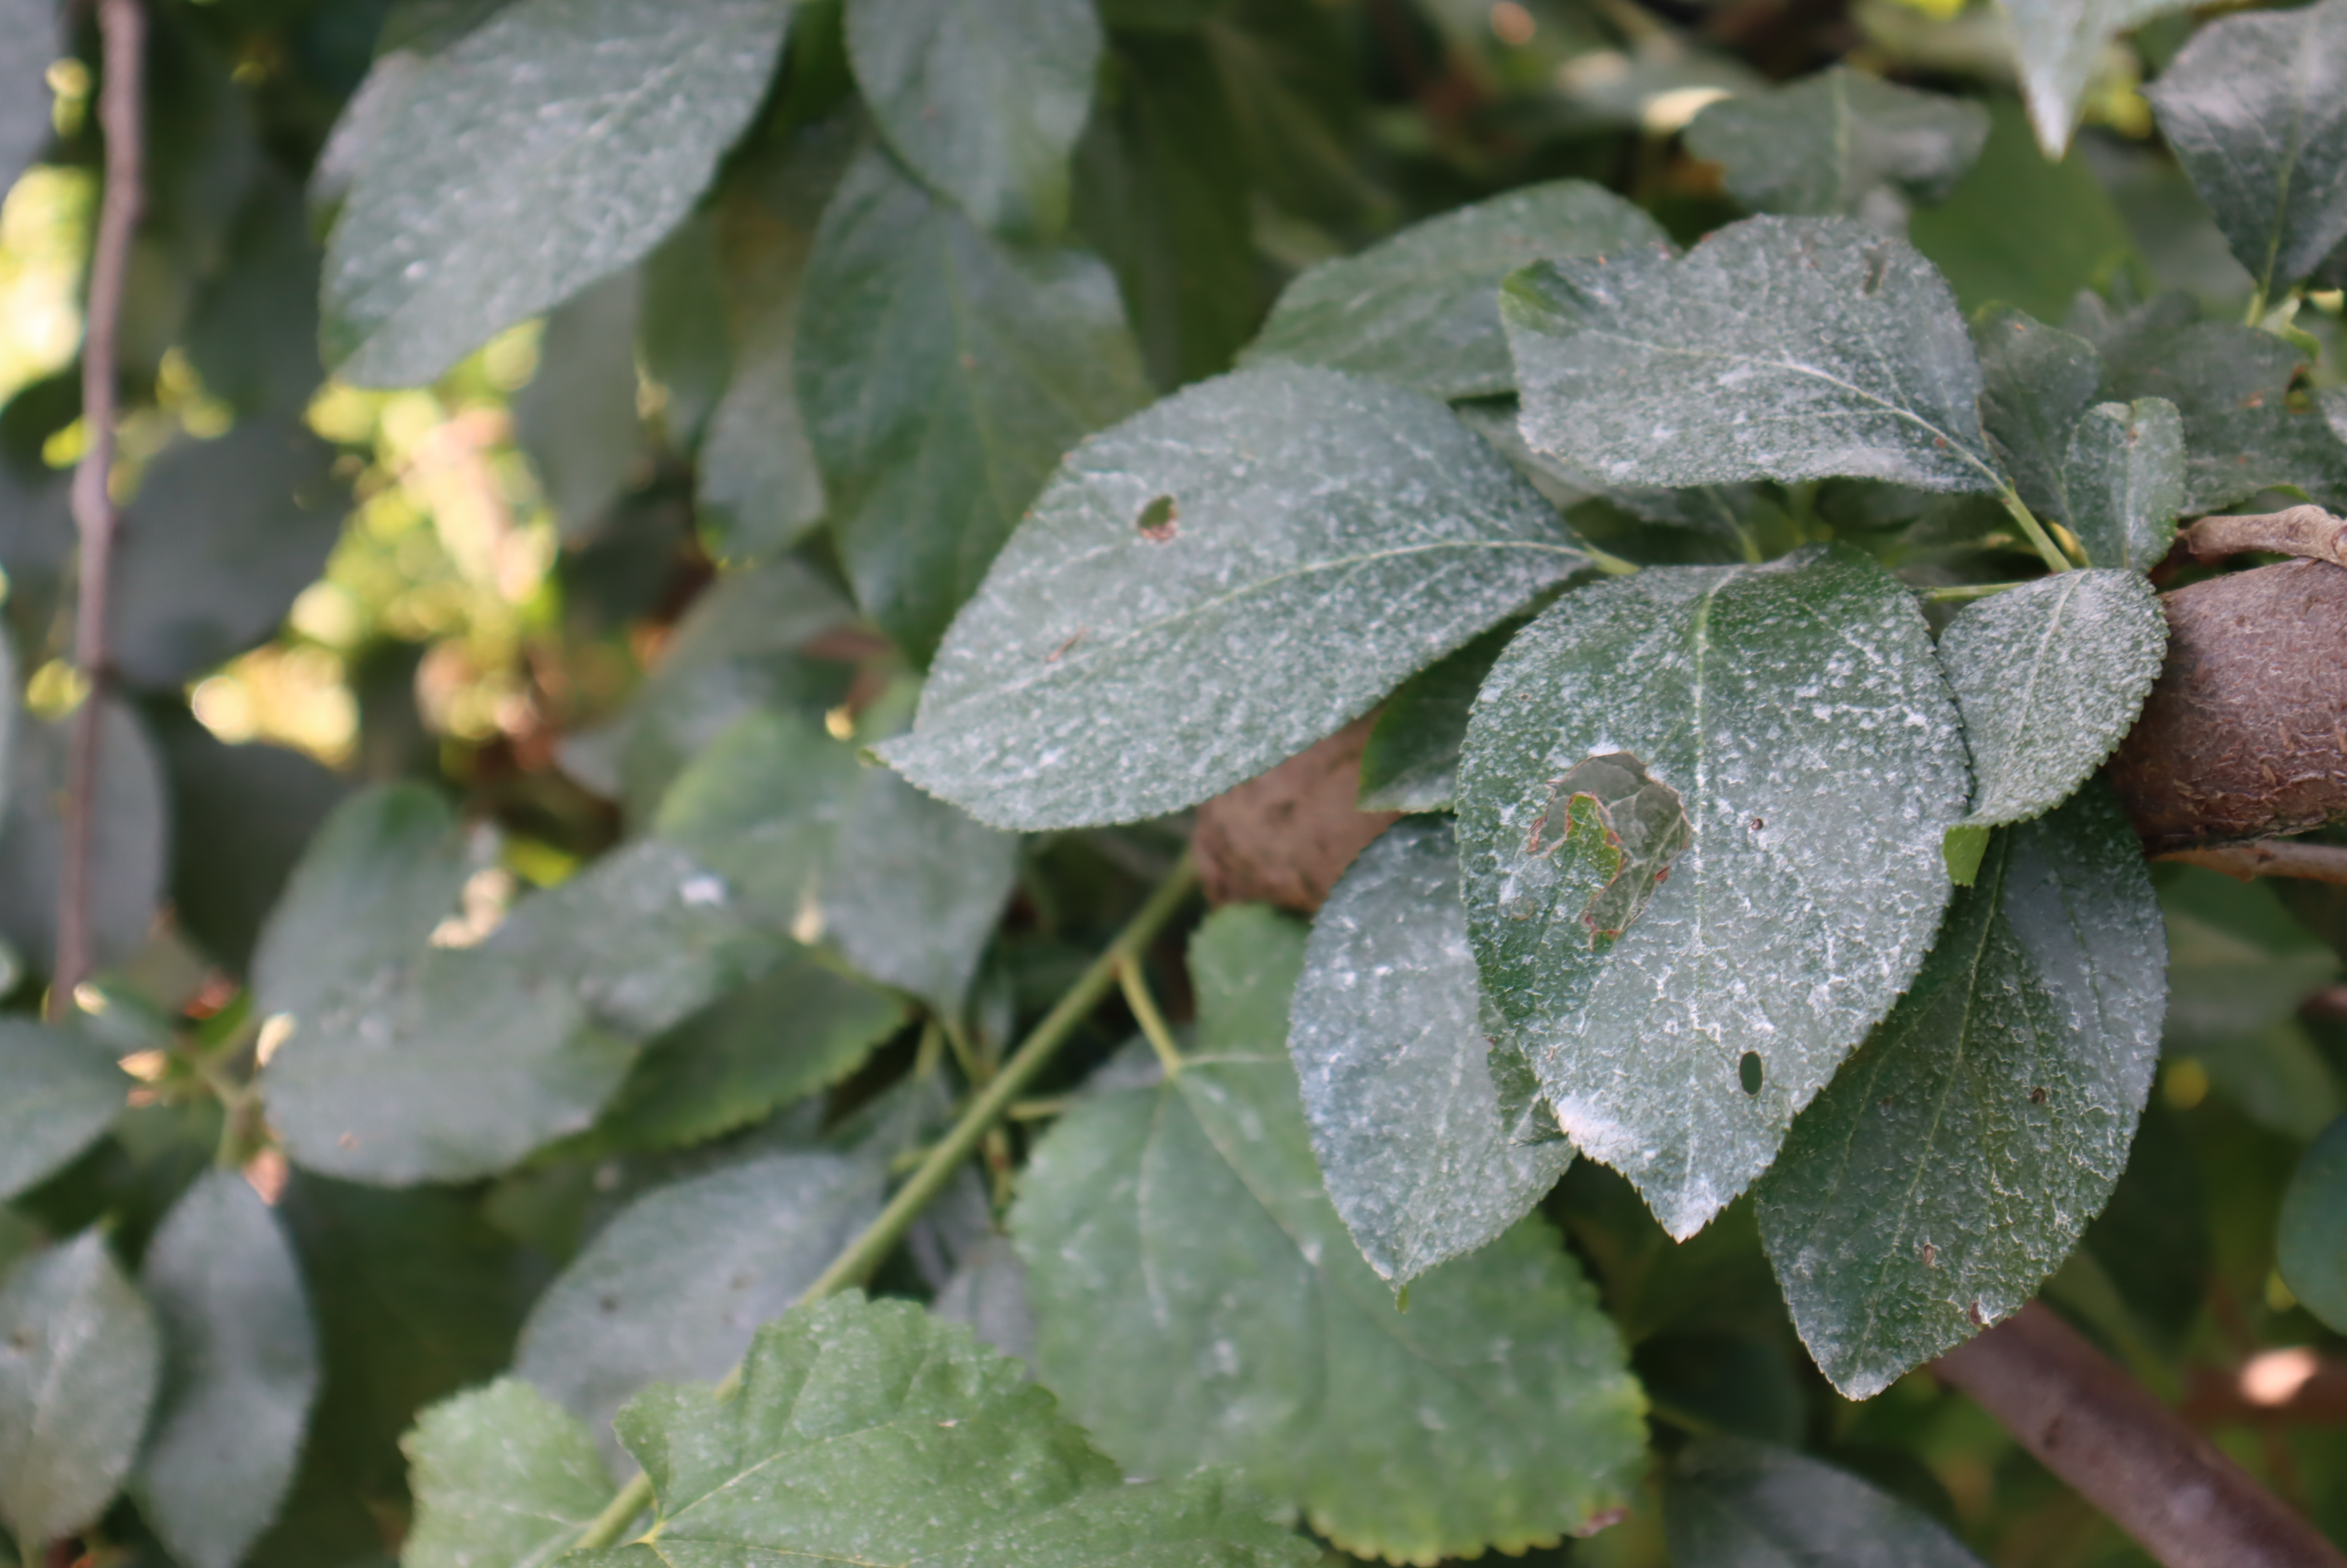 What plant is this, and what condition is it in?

plum, phytophagous, shot hole disease
